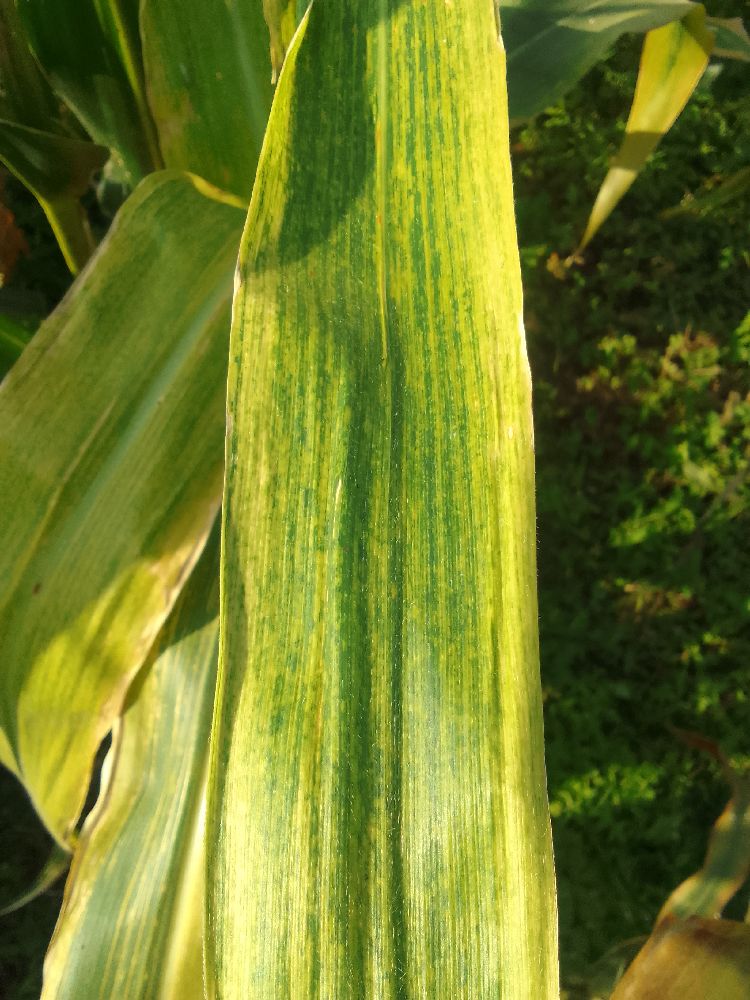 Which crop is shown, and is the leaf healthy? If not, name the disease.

maize, maize lethal necrosis
